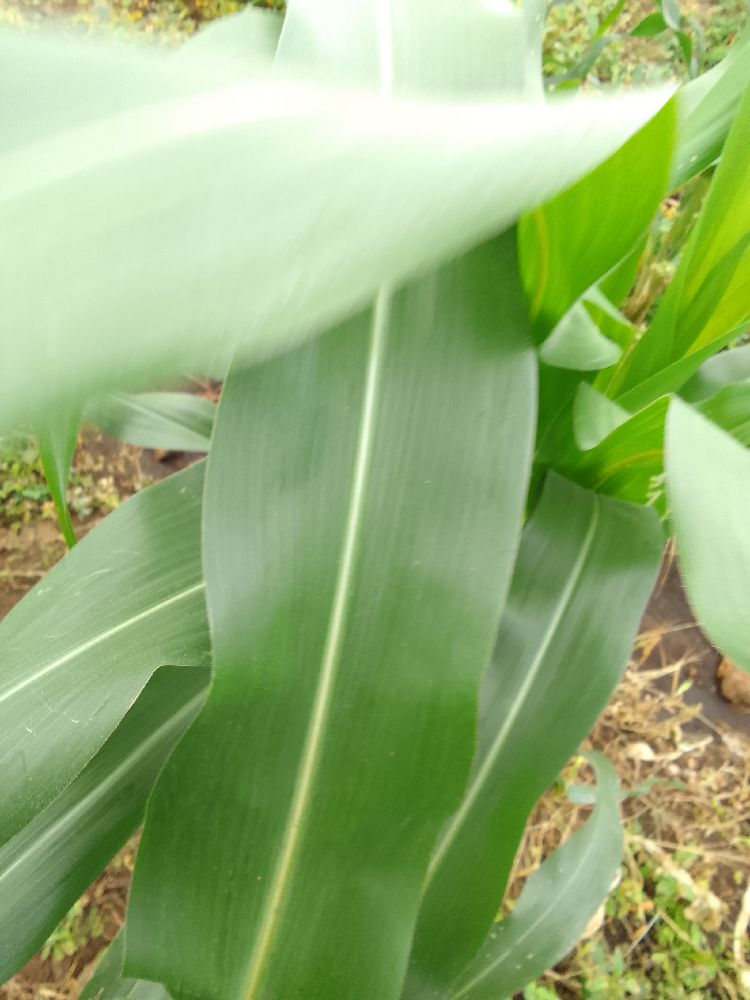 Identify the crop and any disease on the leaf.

maize, healthy
